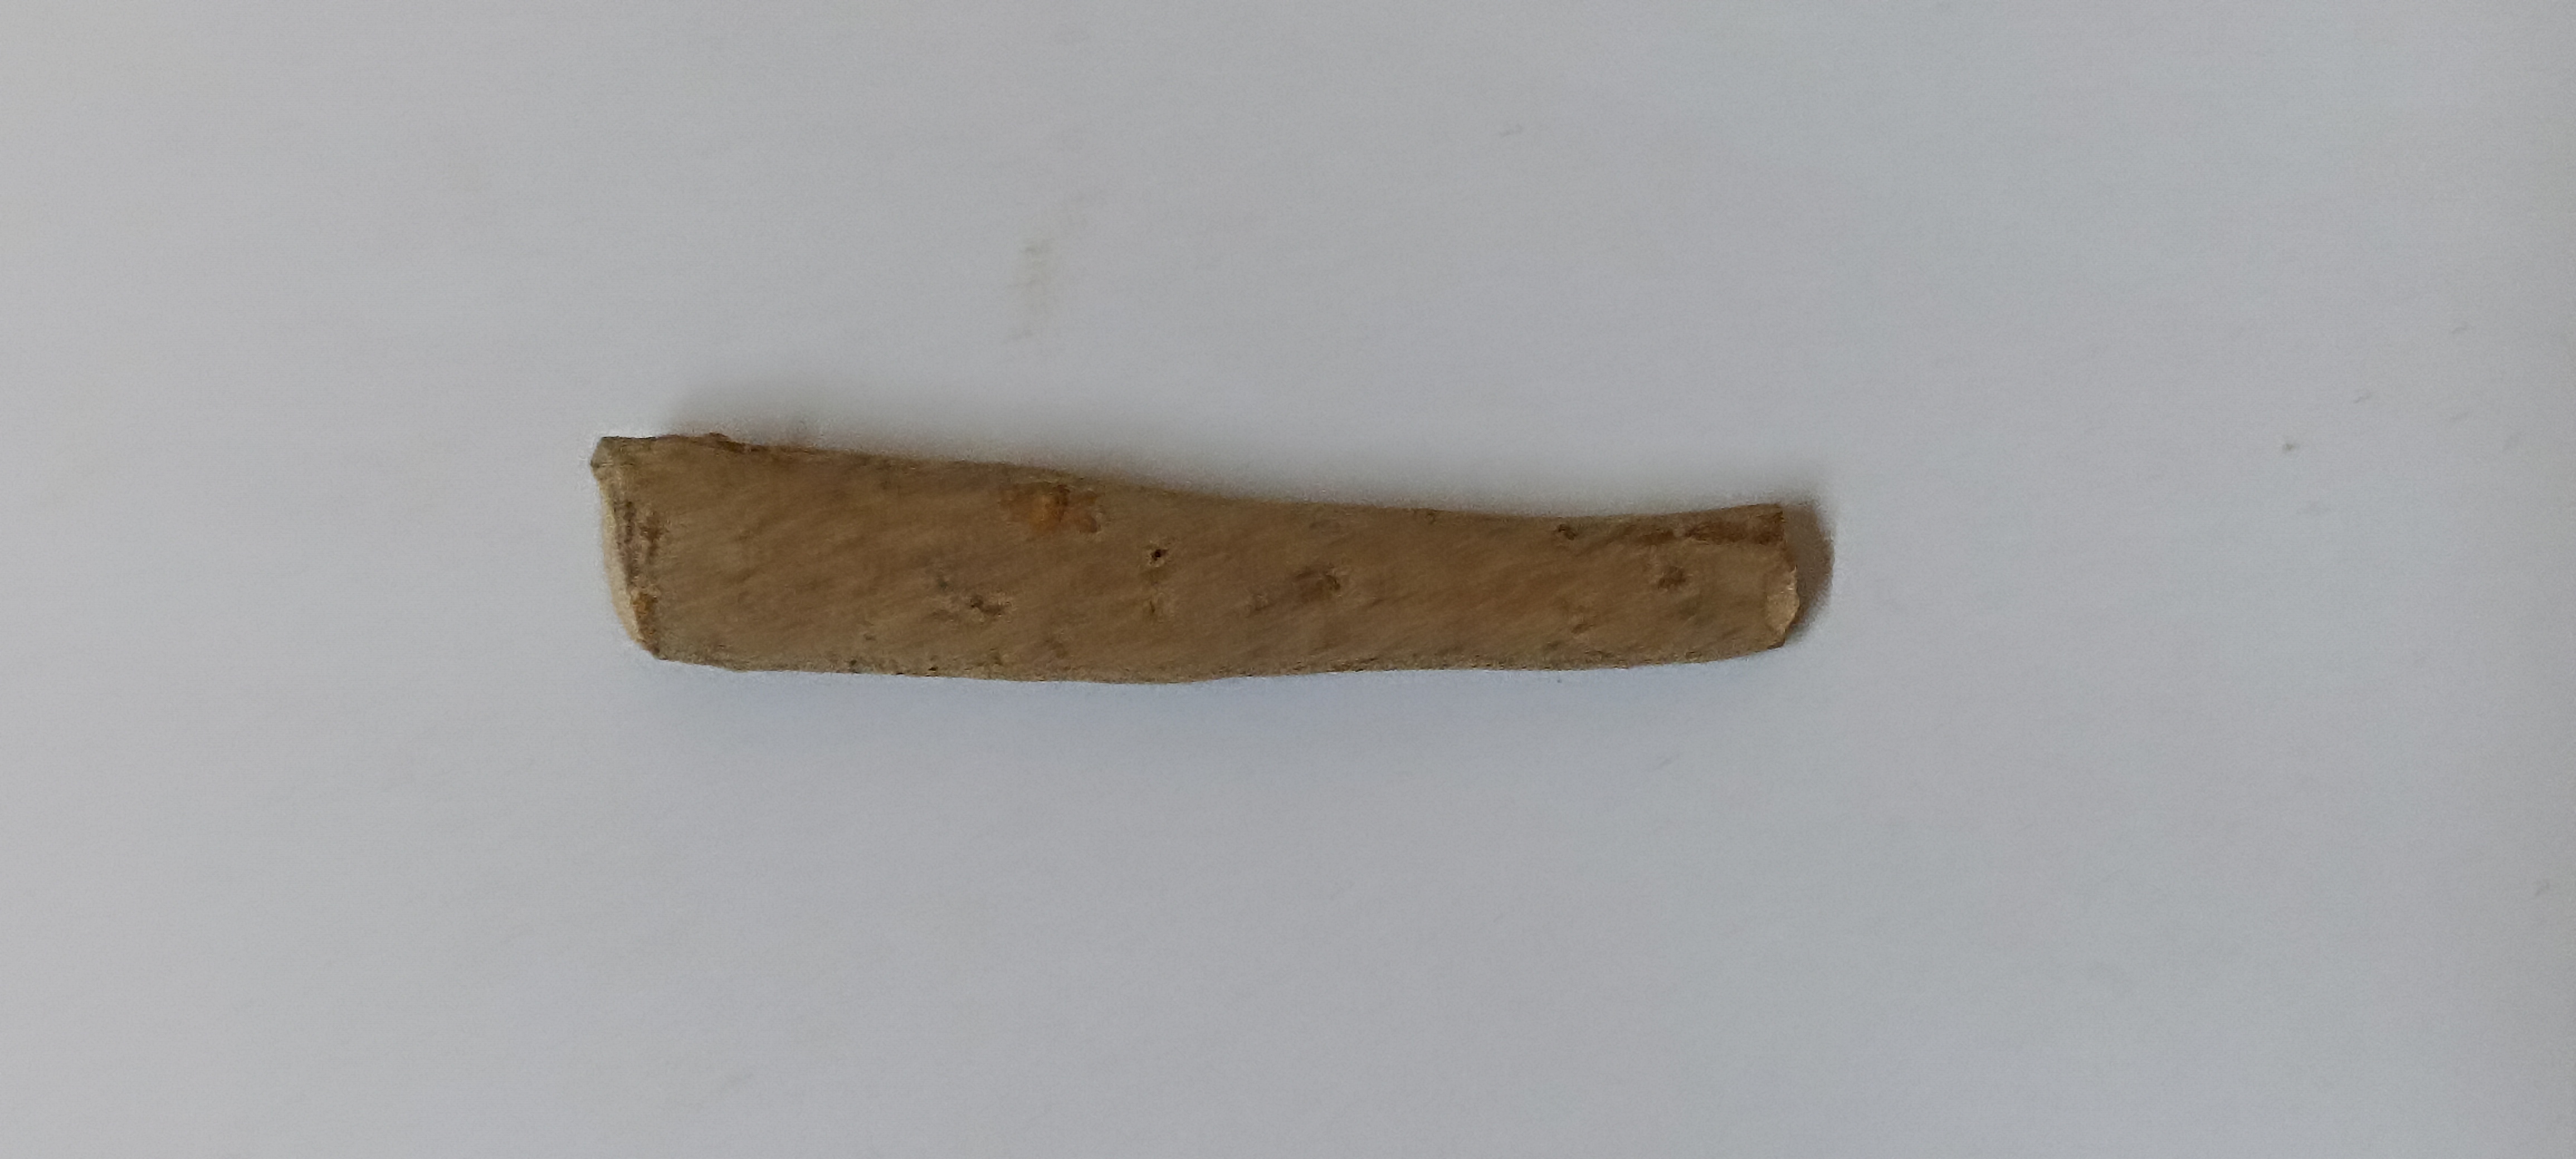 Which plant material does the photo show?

ashwagandha
